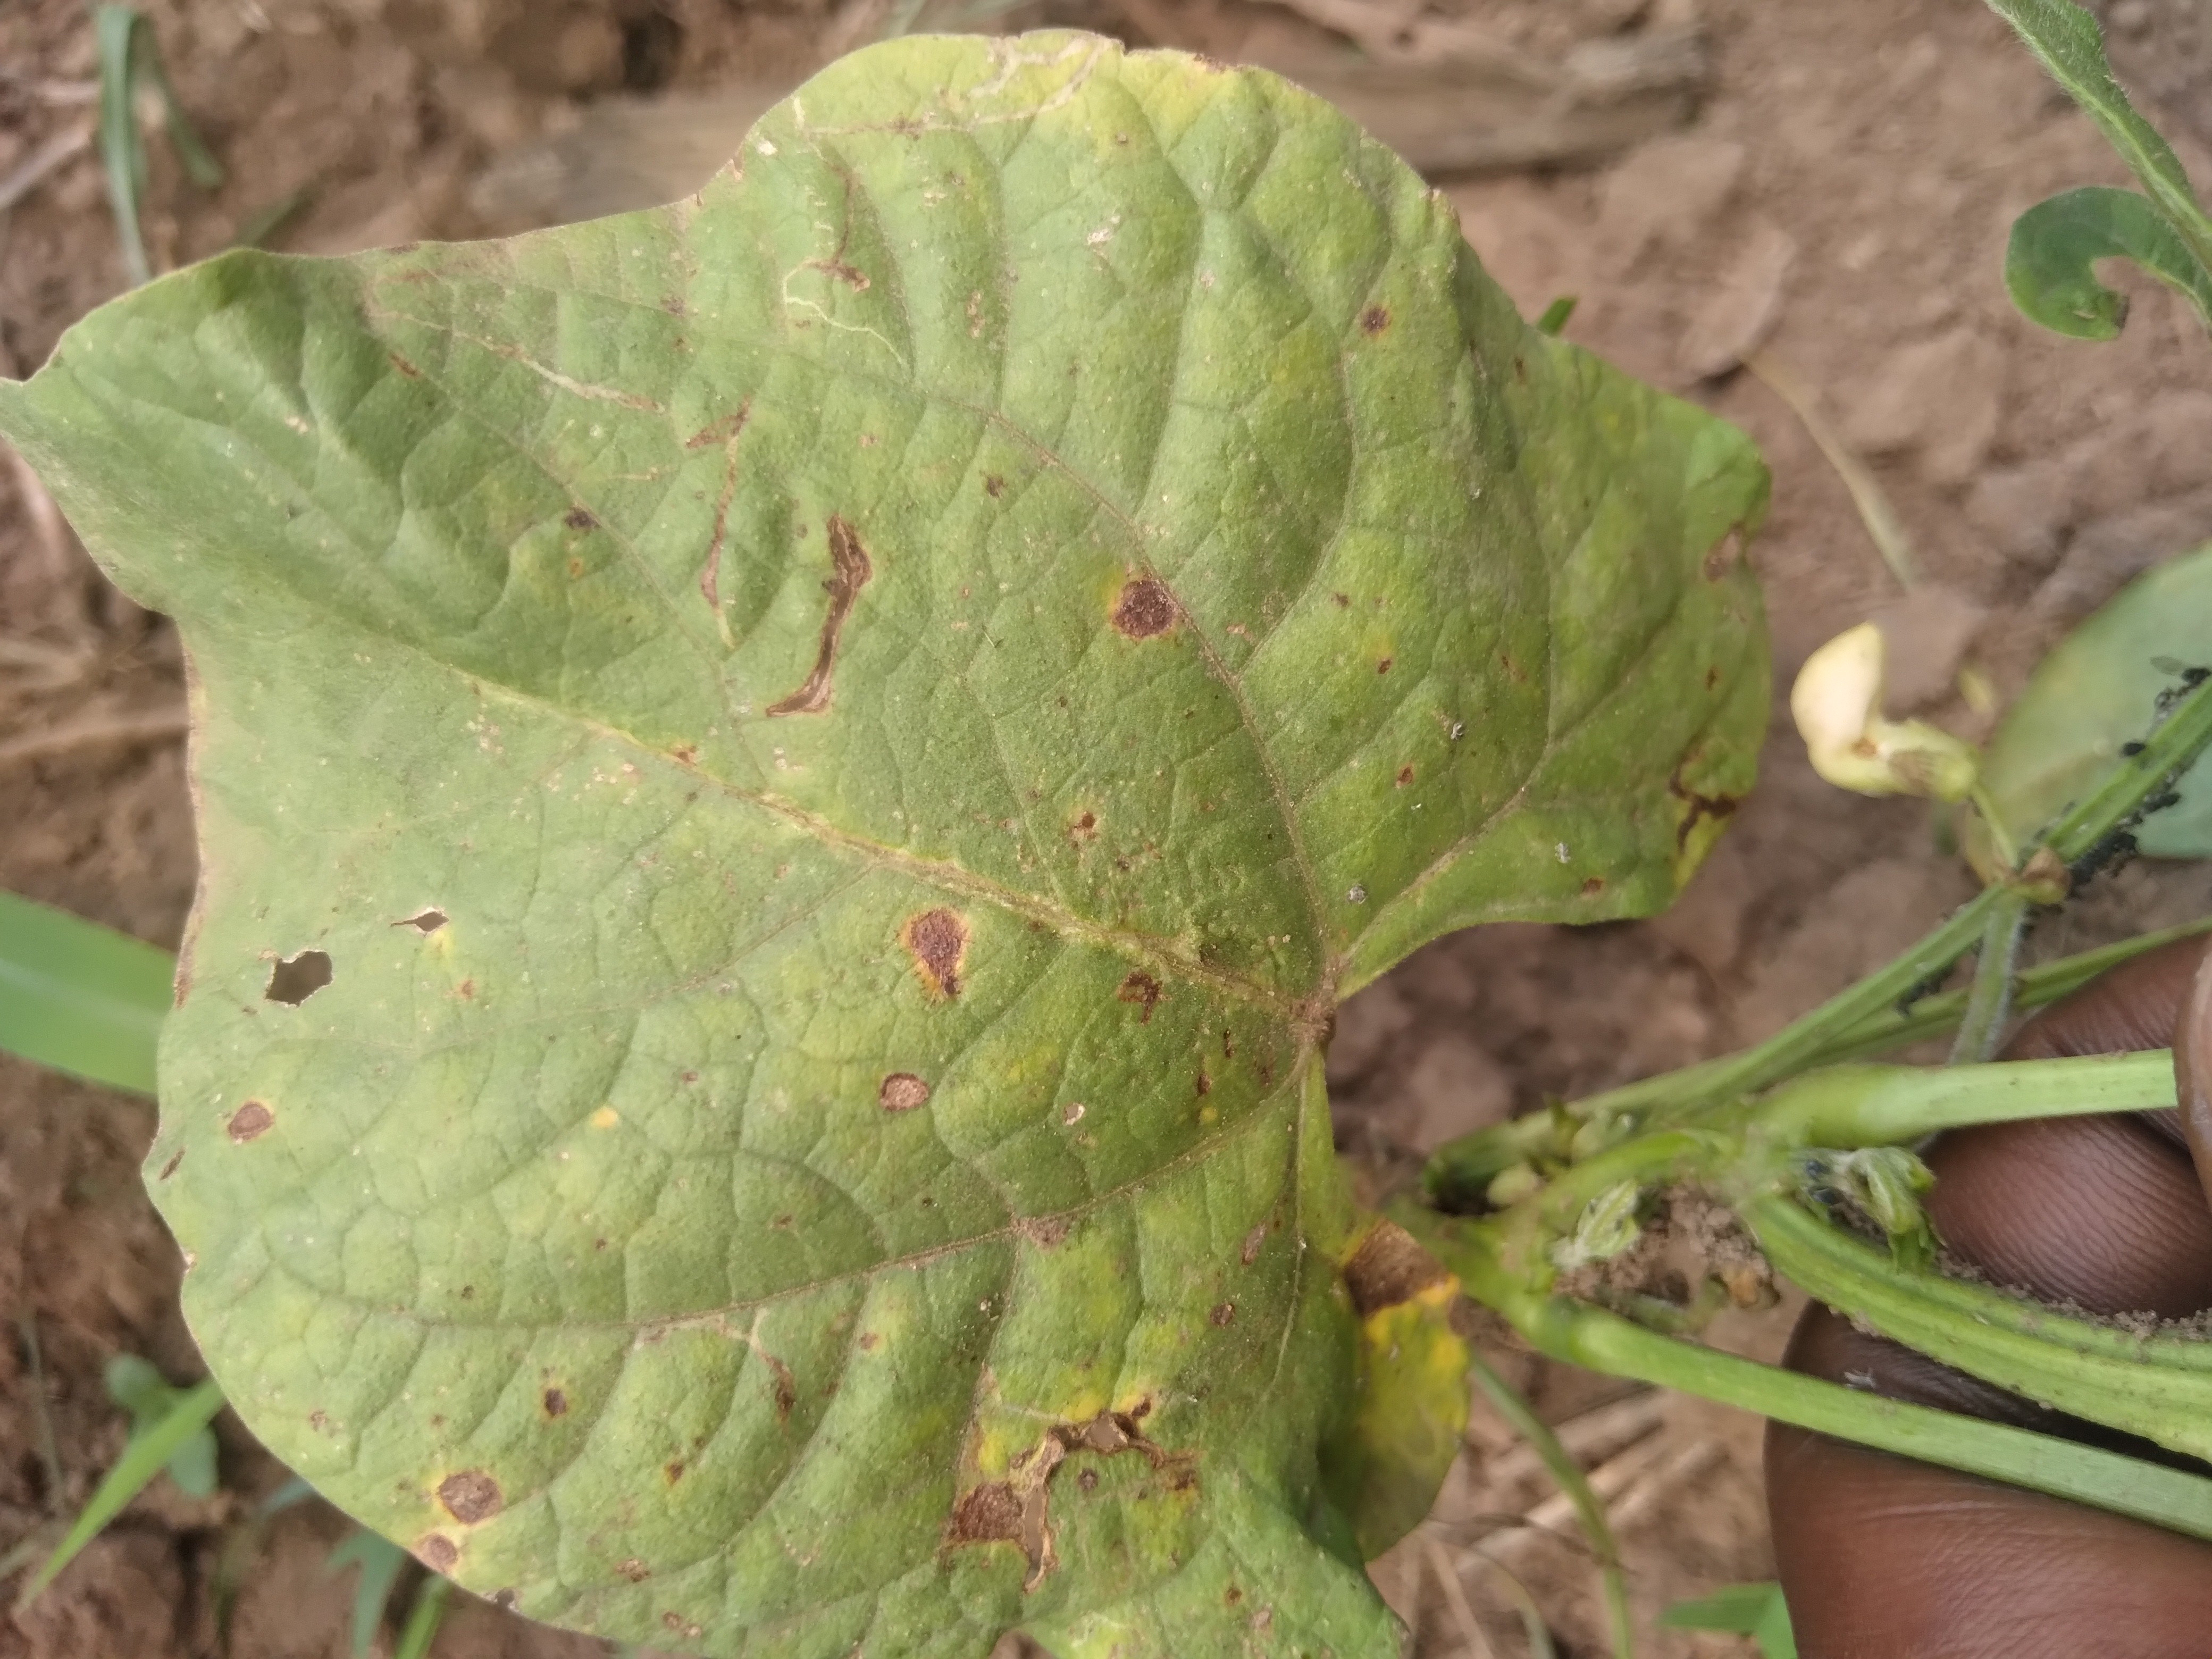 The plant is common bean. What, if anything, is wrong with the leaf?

rust
